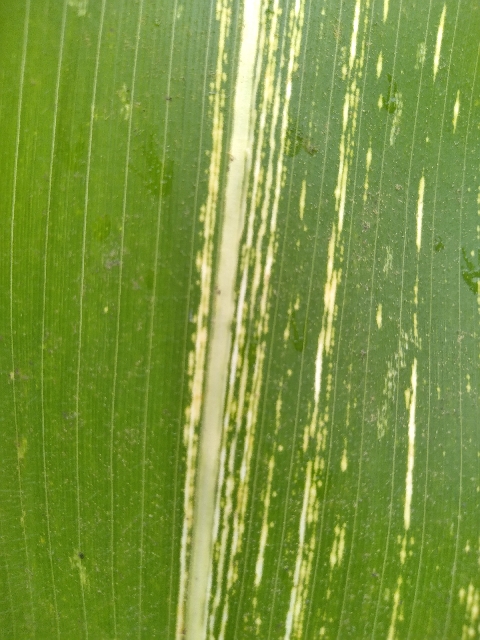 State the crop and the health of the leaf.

maize, maize streak virus
